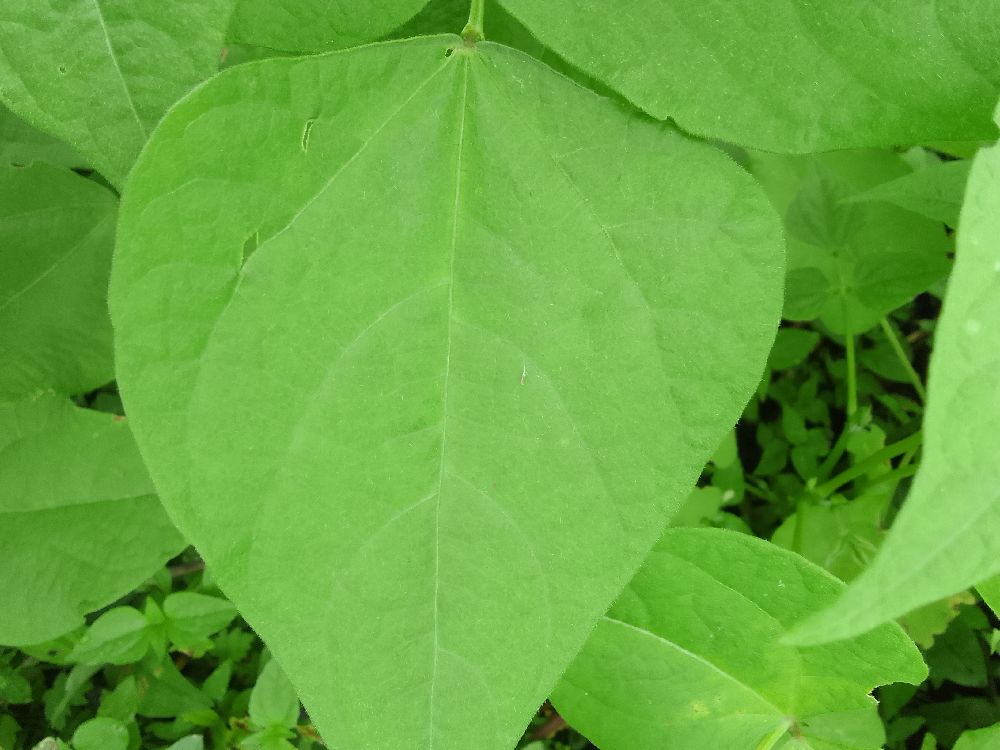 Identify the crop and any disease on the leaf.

common bean, healthy
